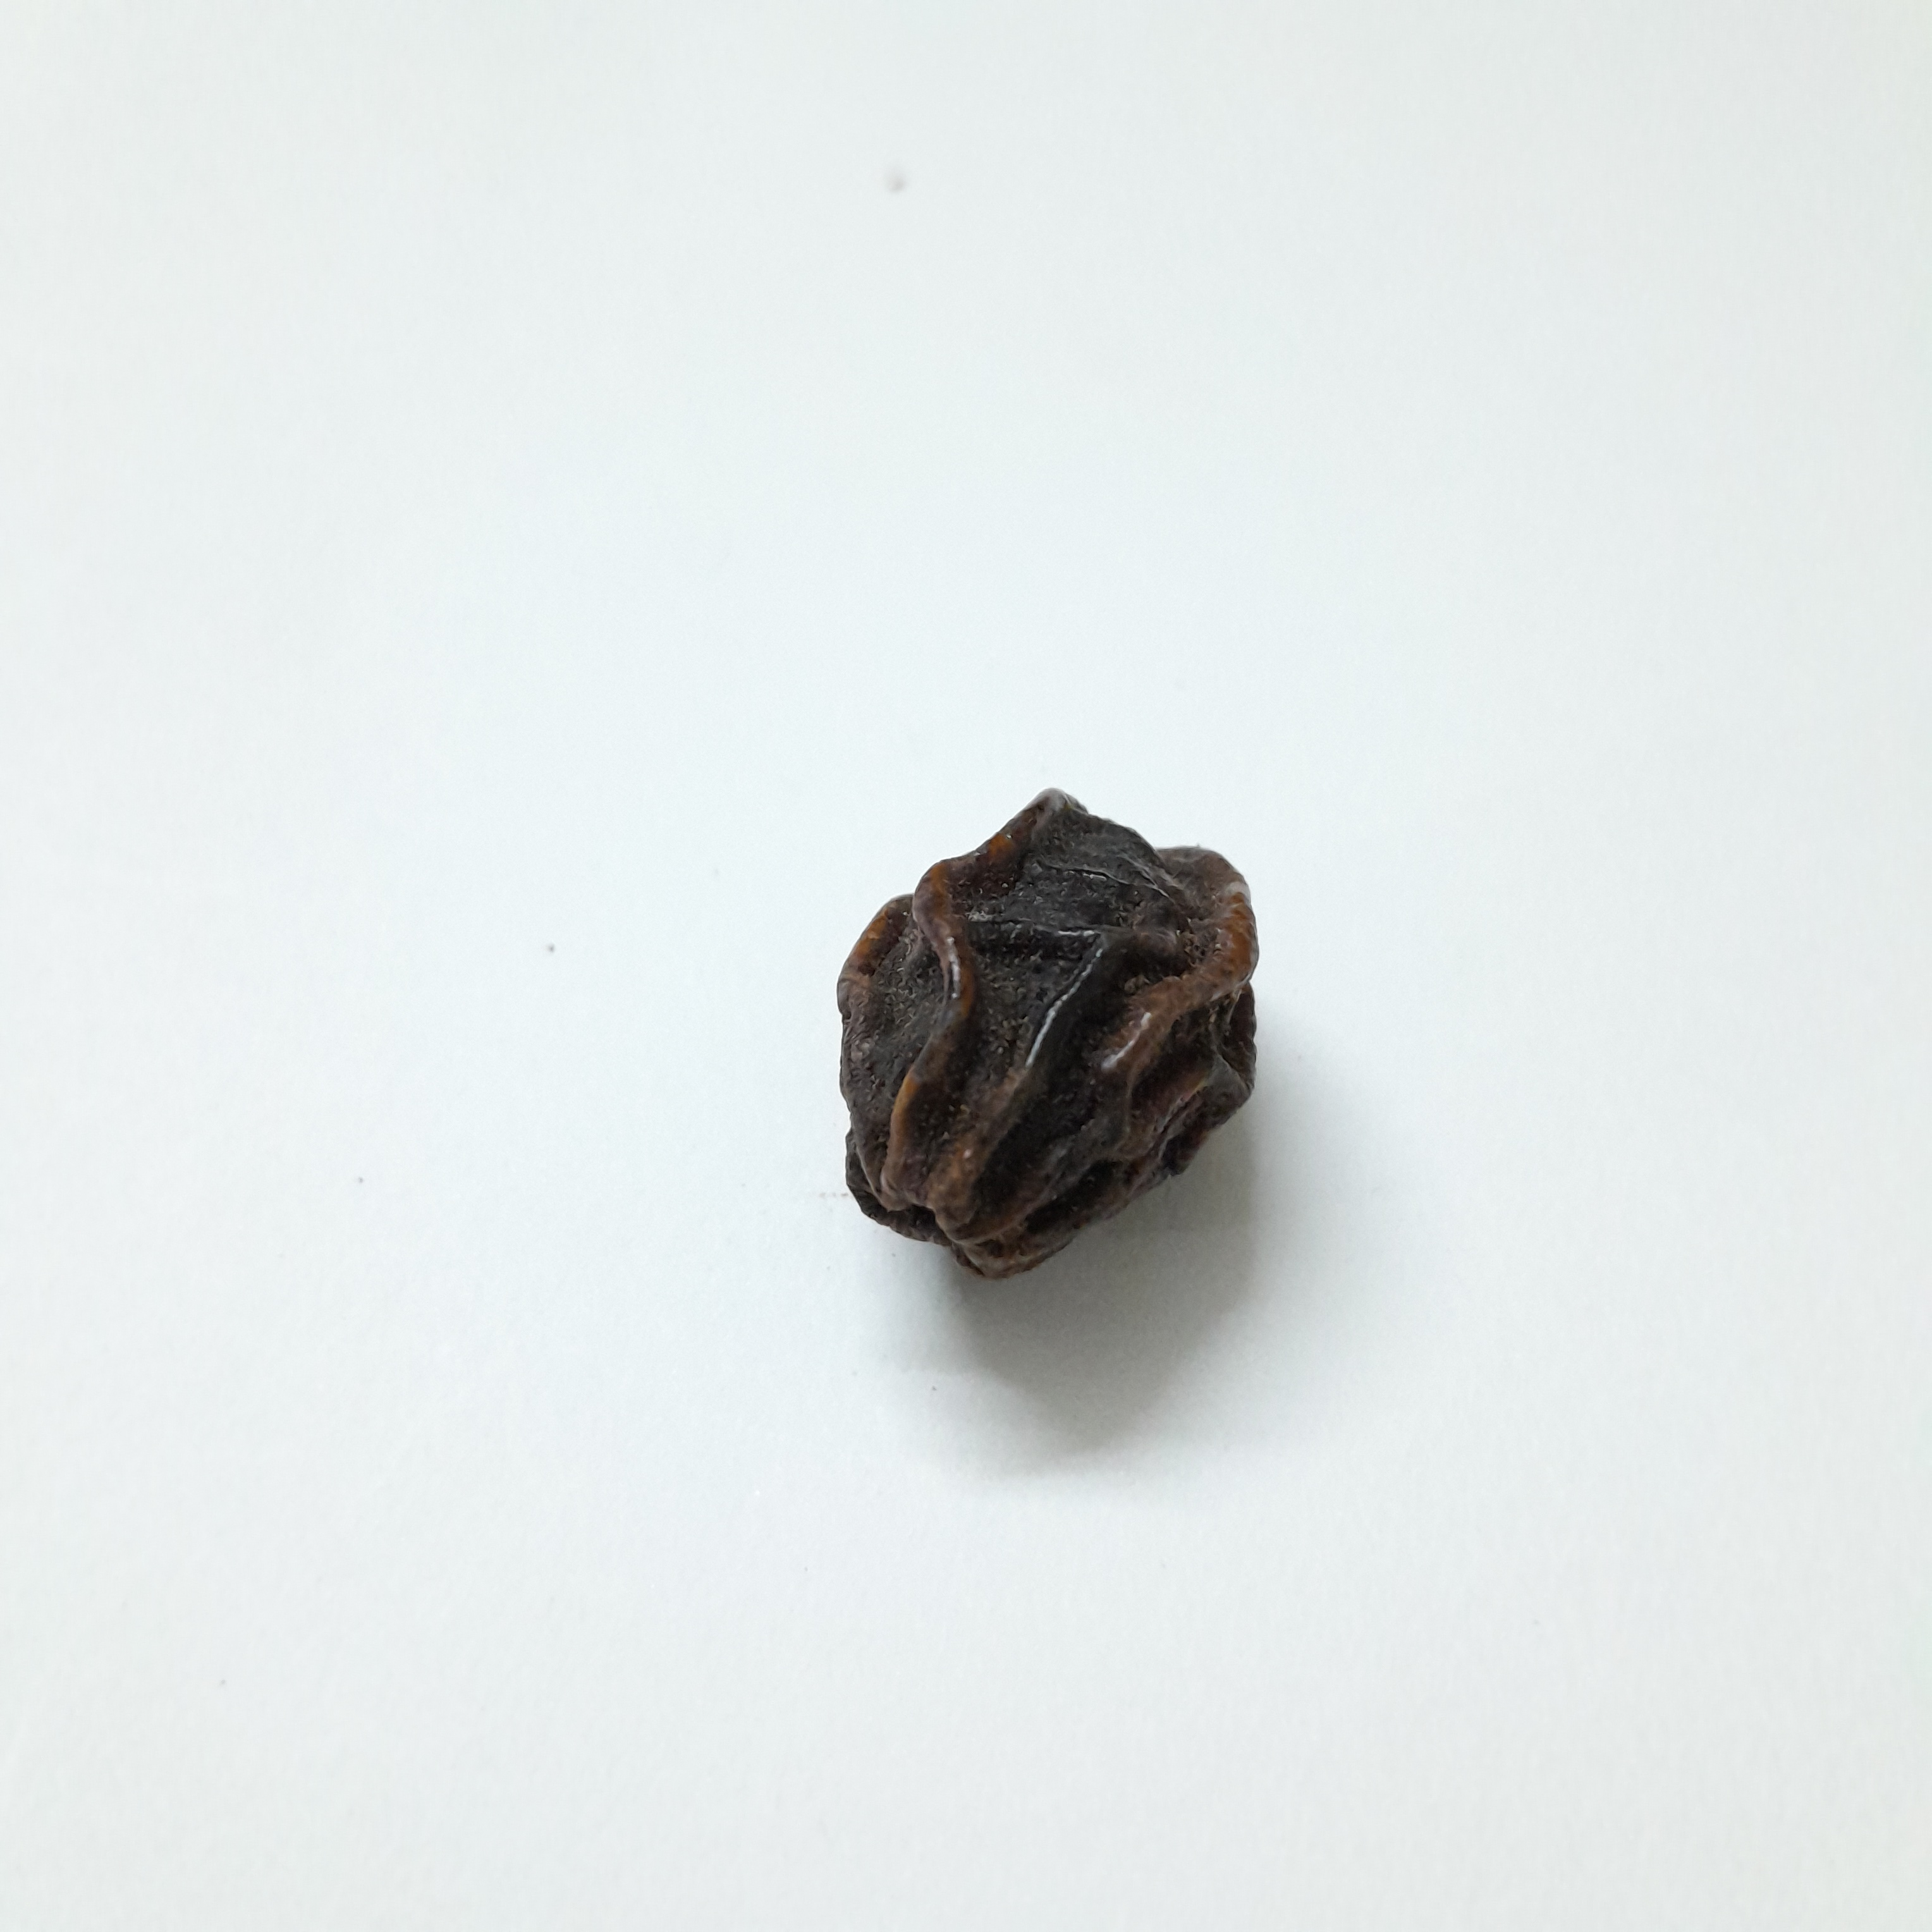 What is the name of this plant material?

kadukharik
